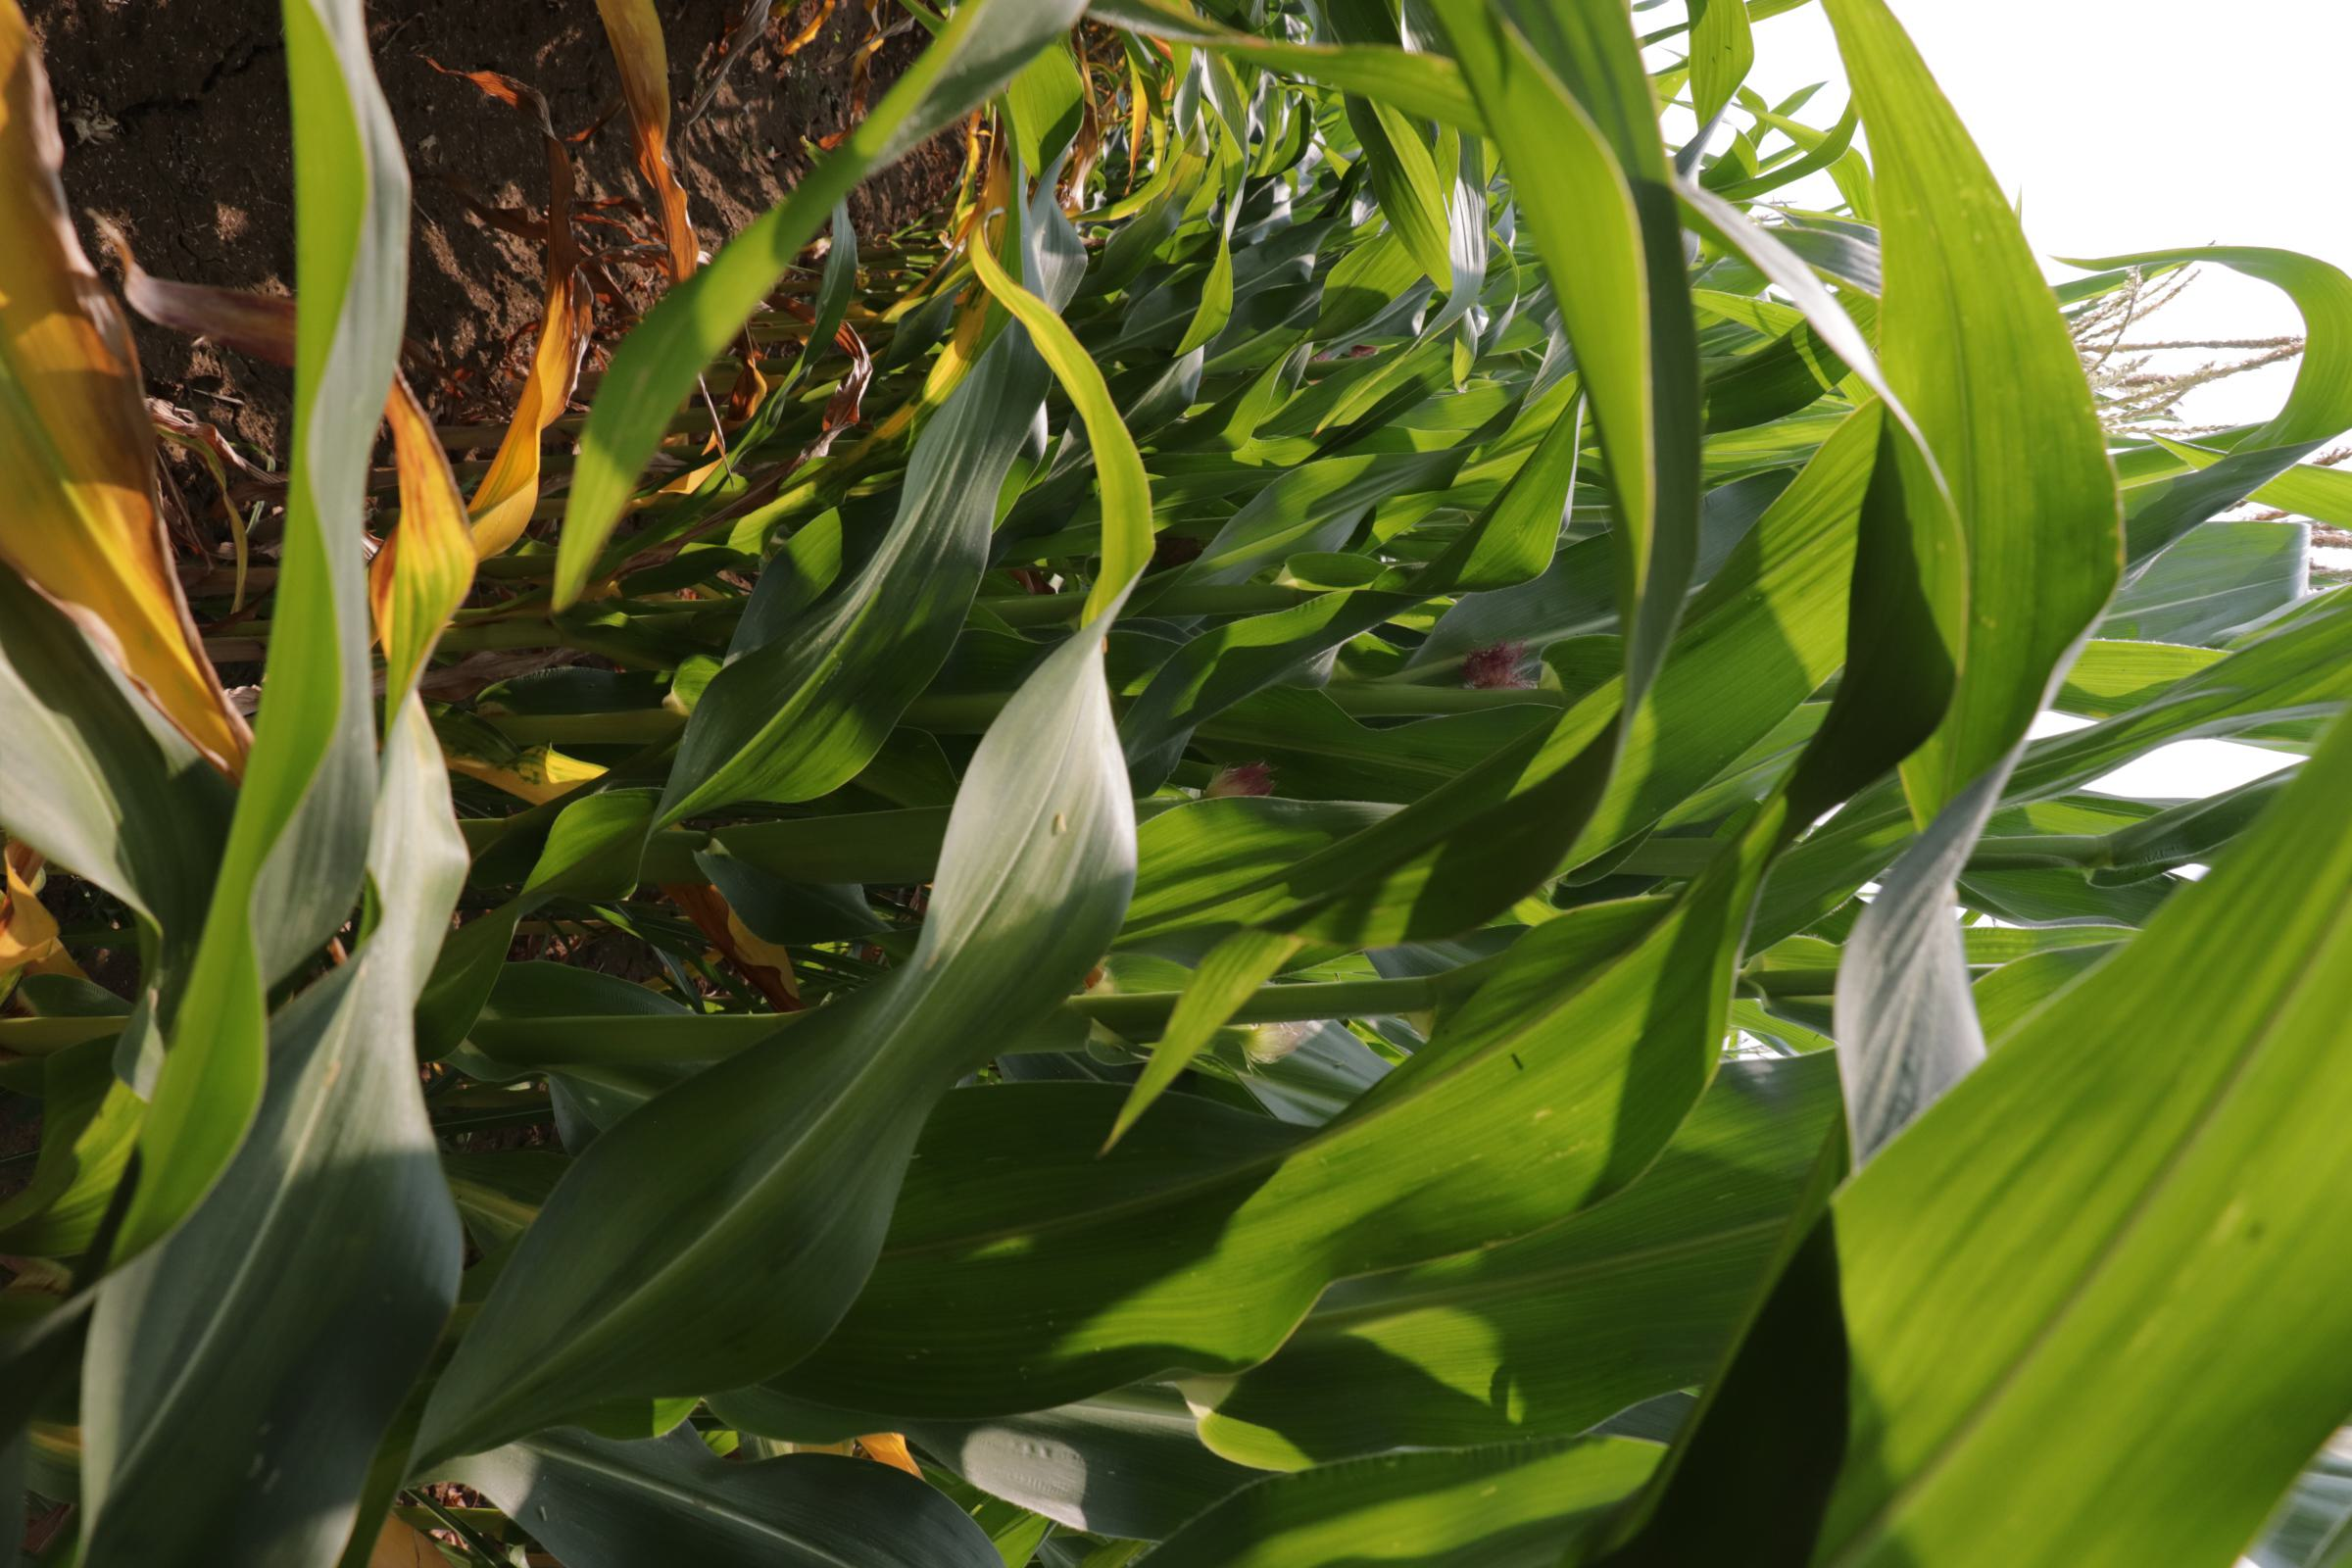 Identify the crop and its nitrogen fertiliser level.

maize, no added nitrogen
